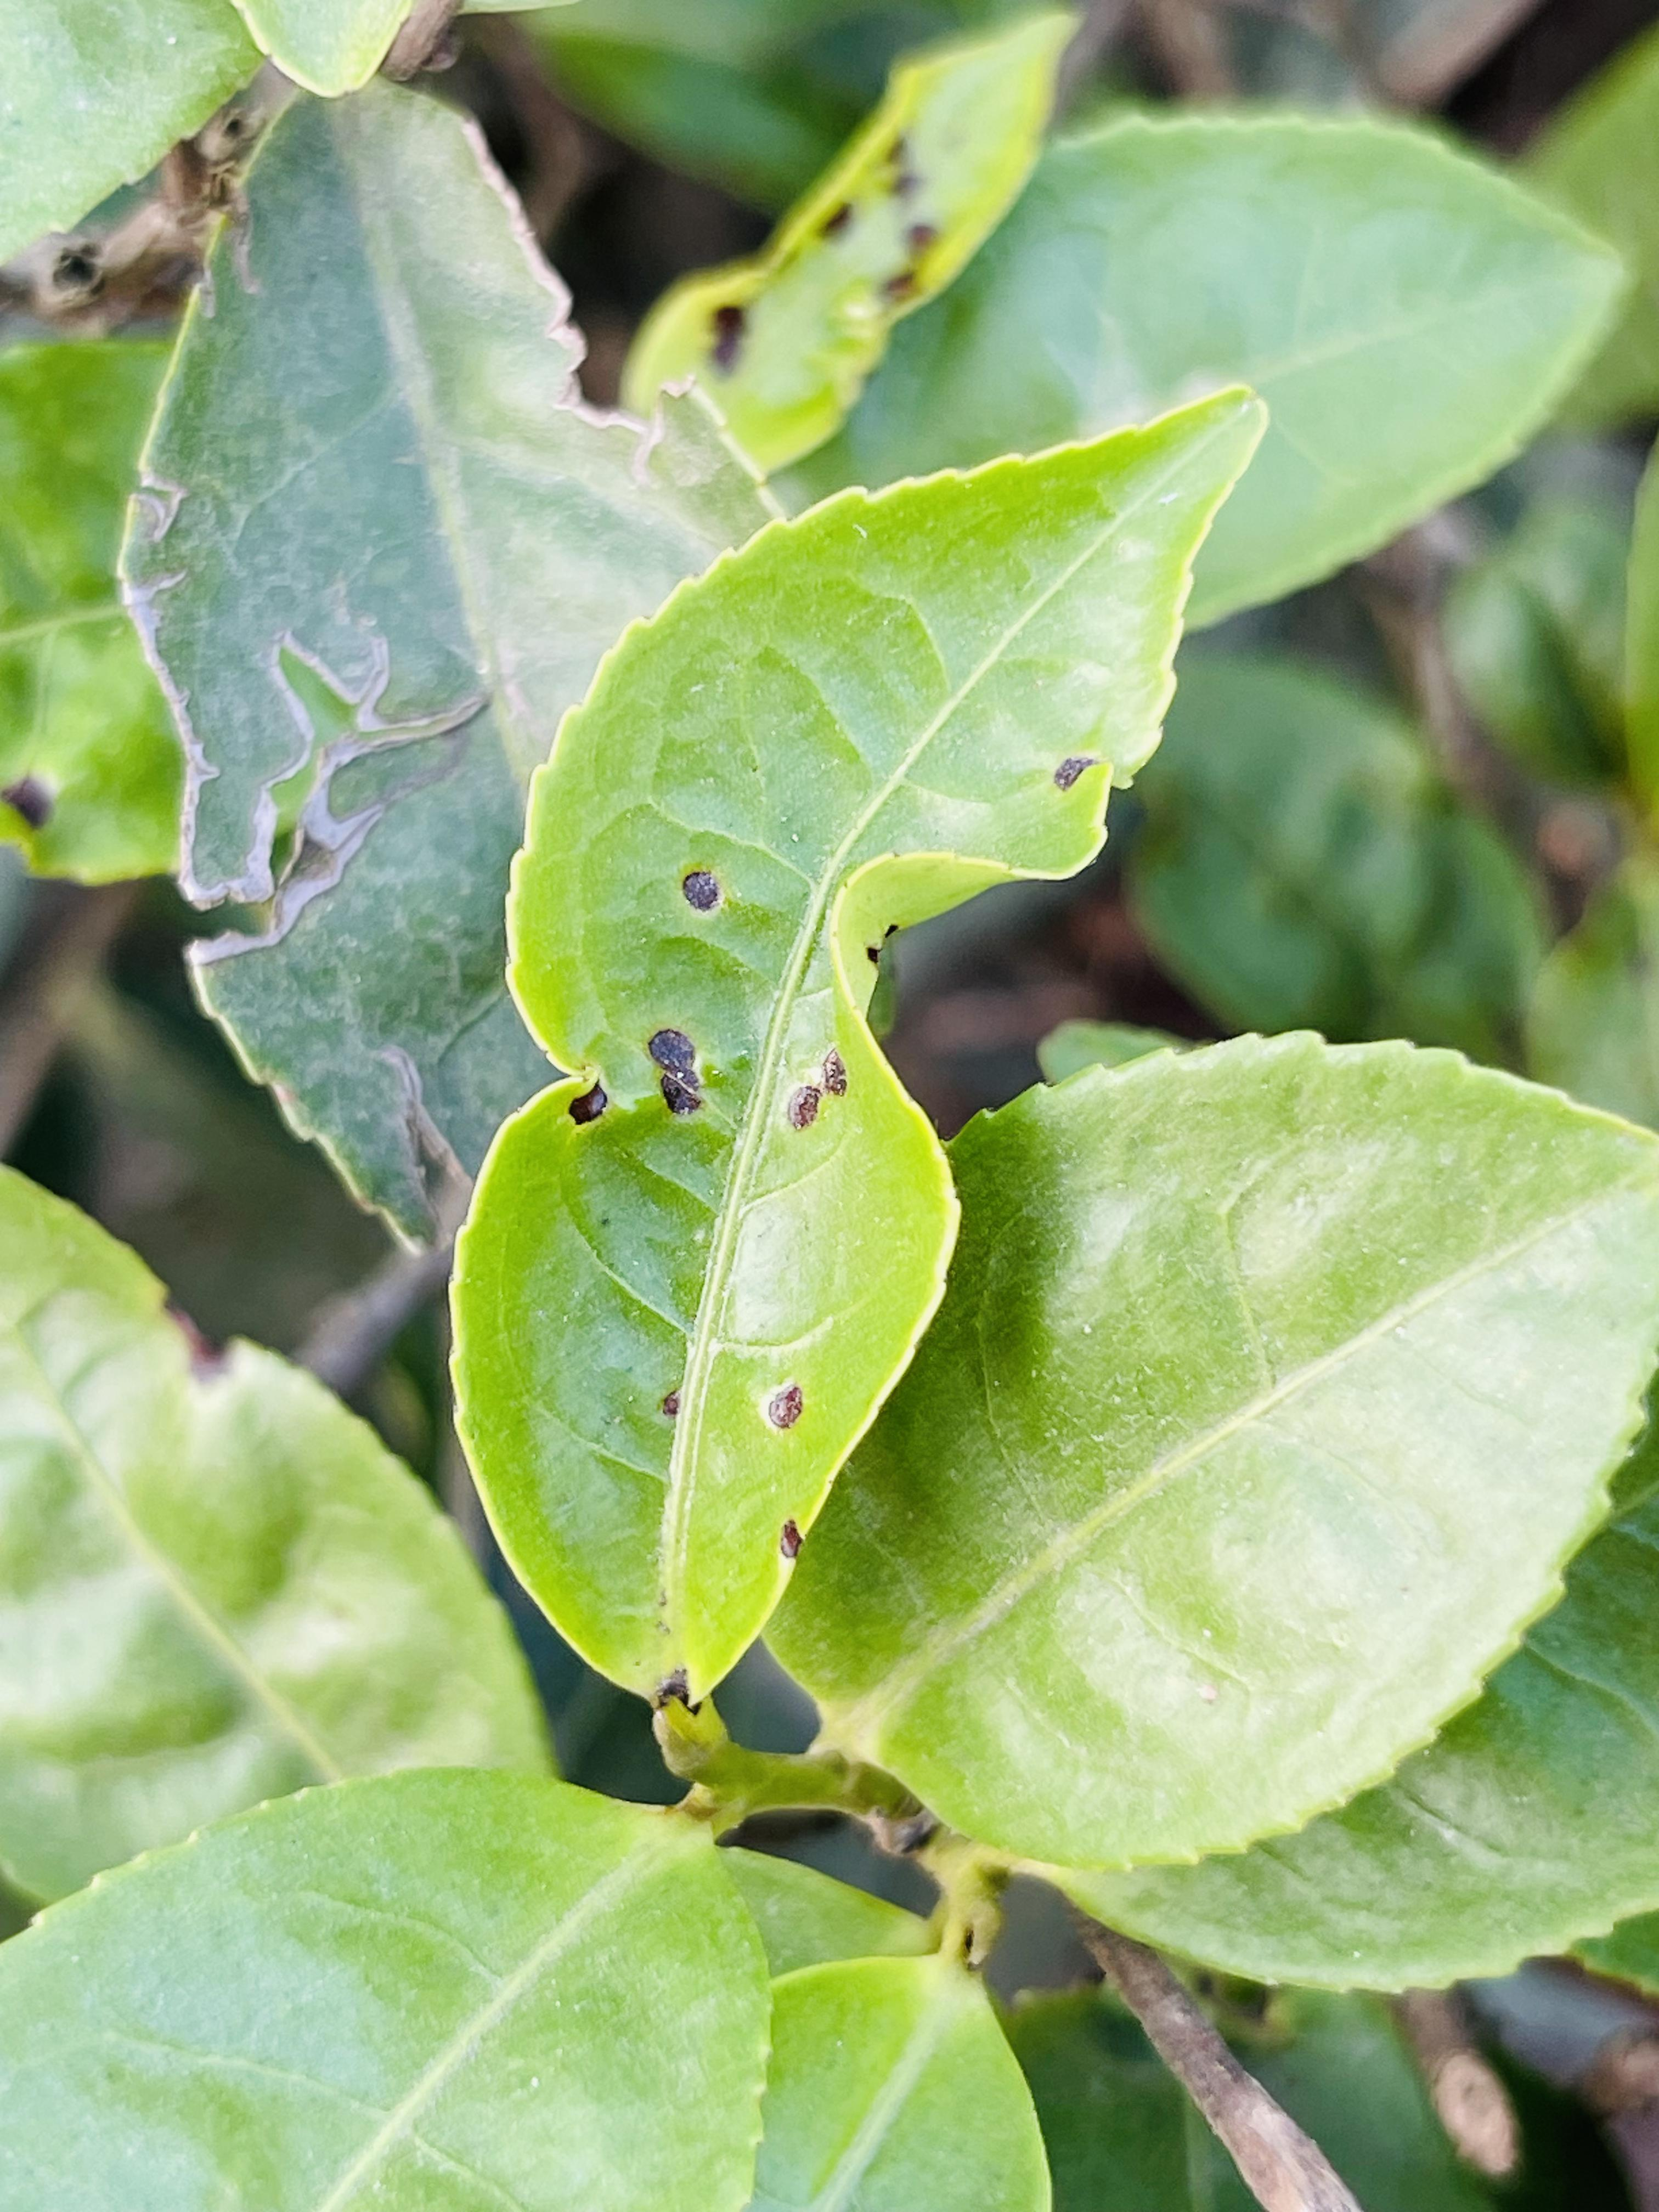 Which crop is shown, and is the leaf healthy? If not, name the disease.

tea, helopeltis
